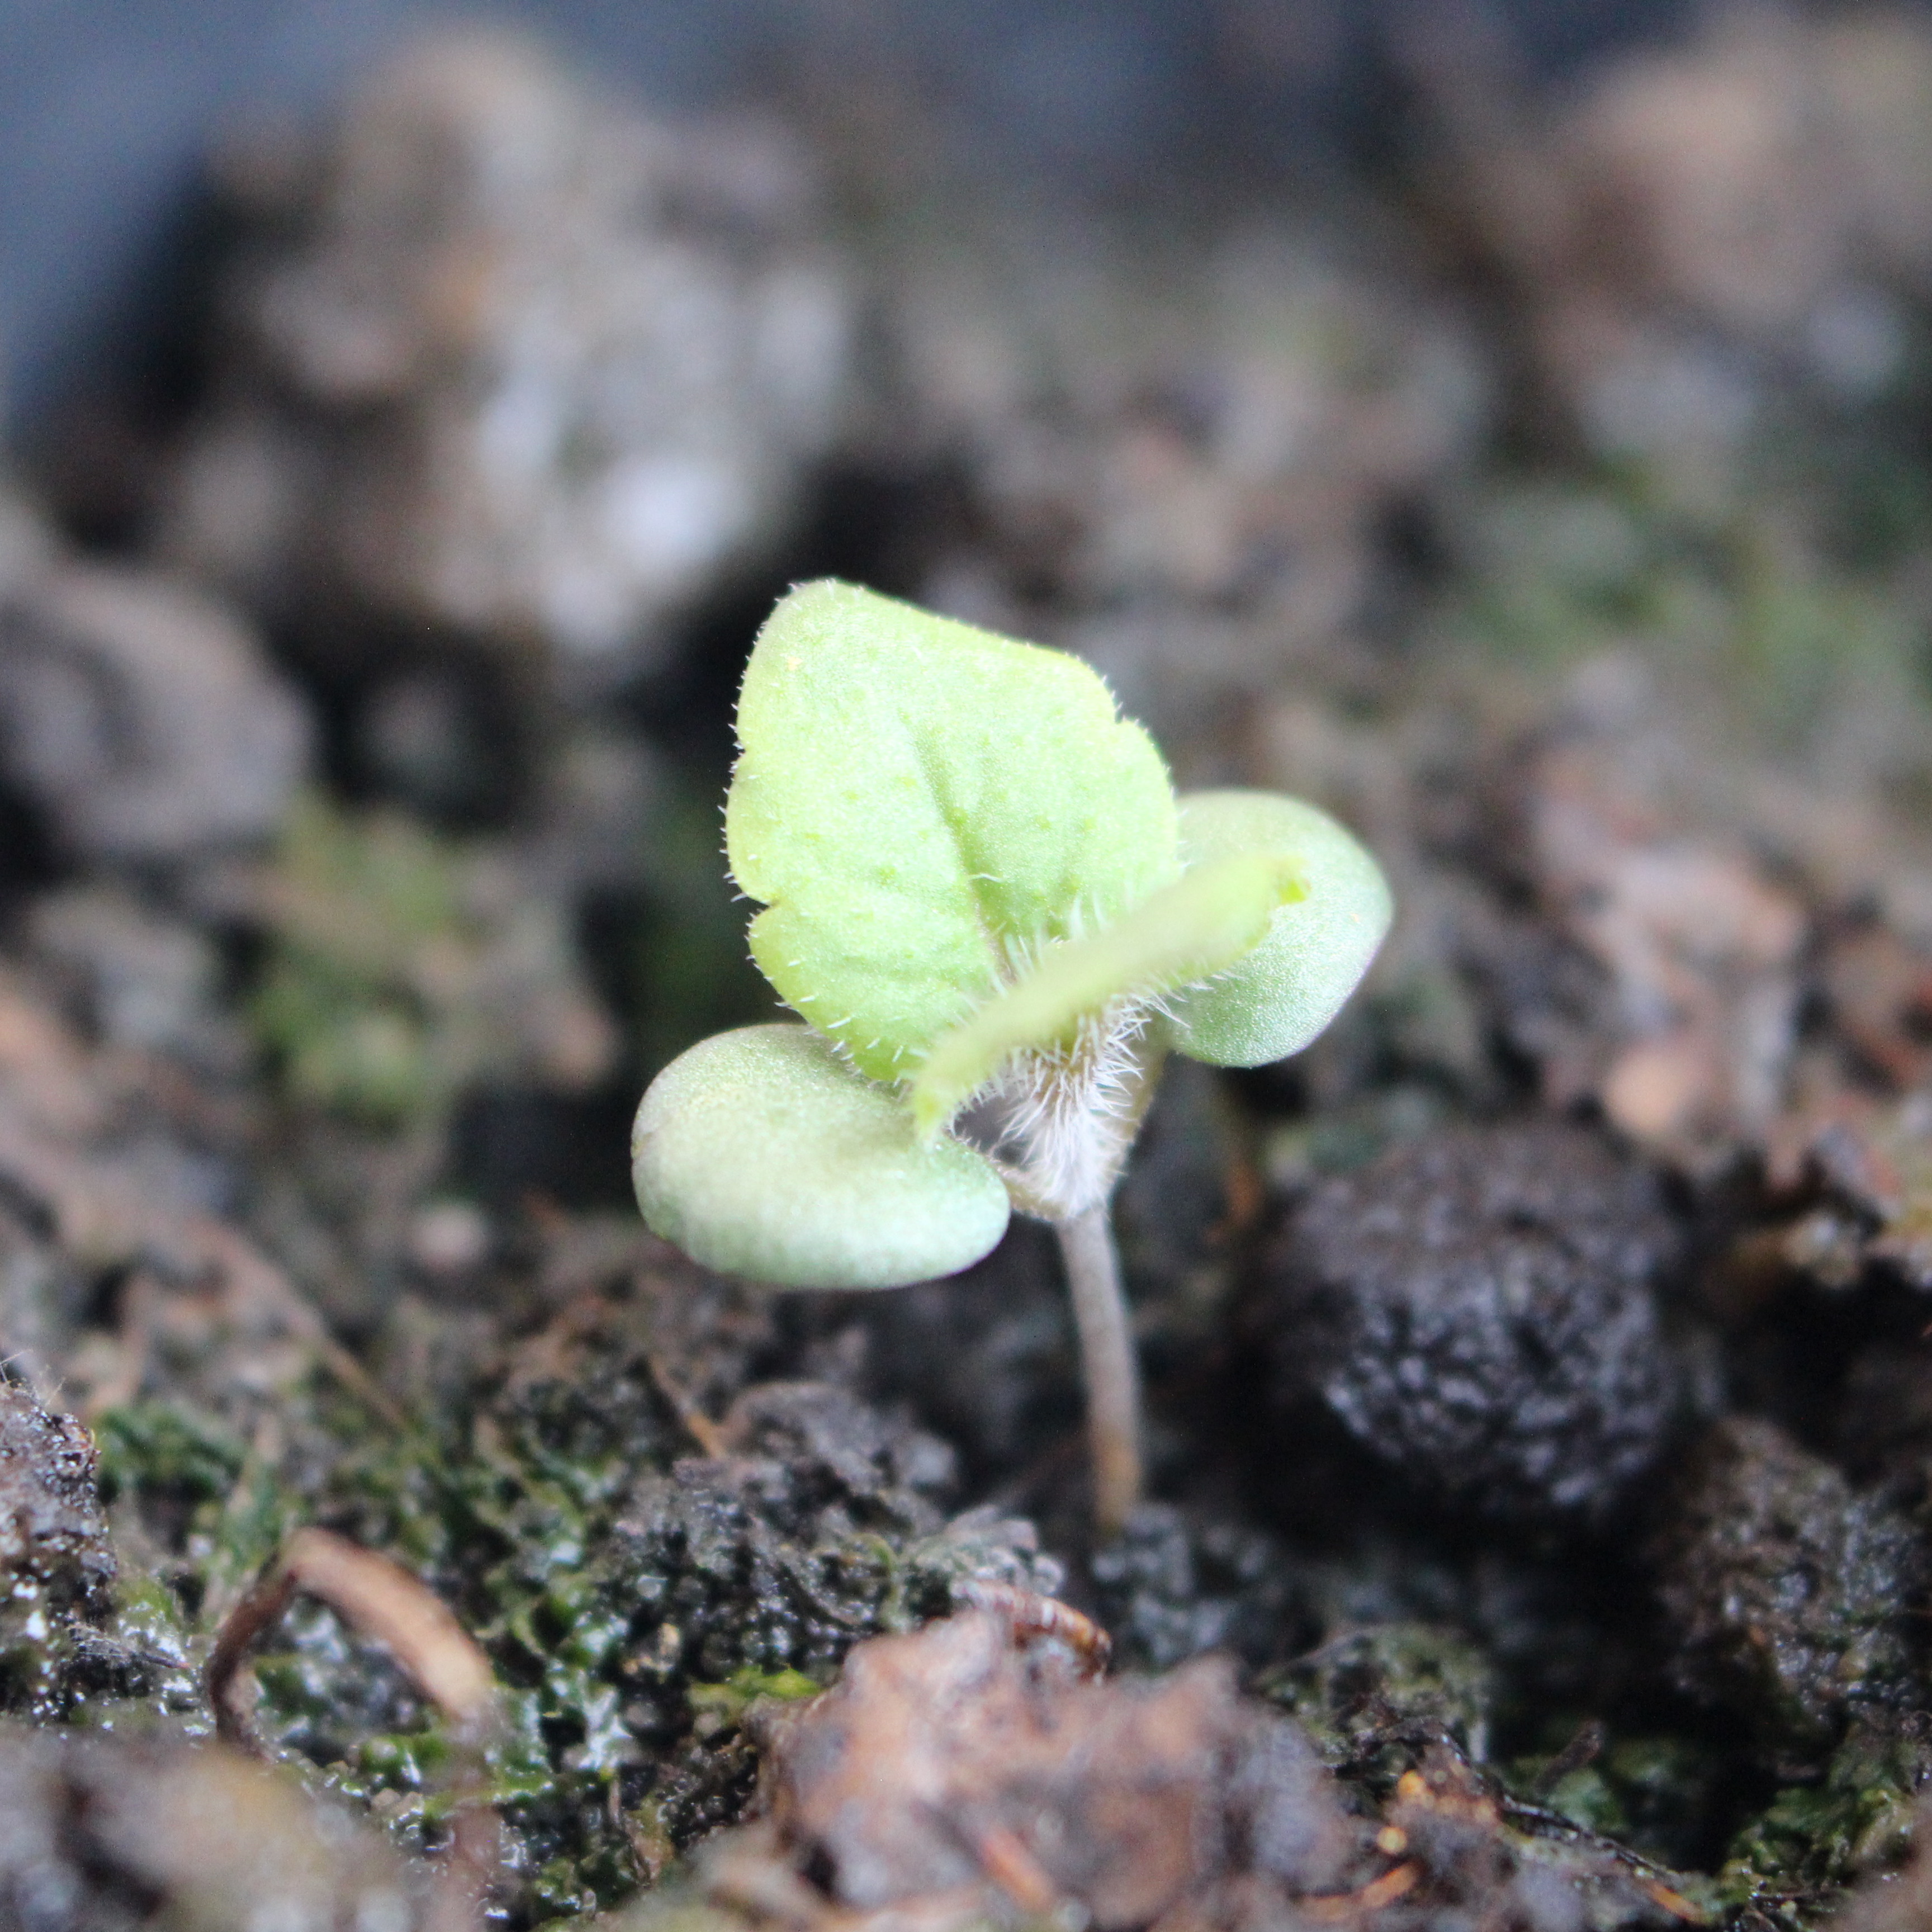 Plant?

Veronica persica
